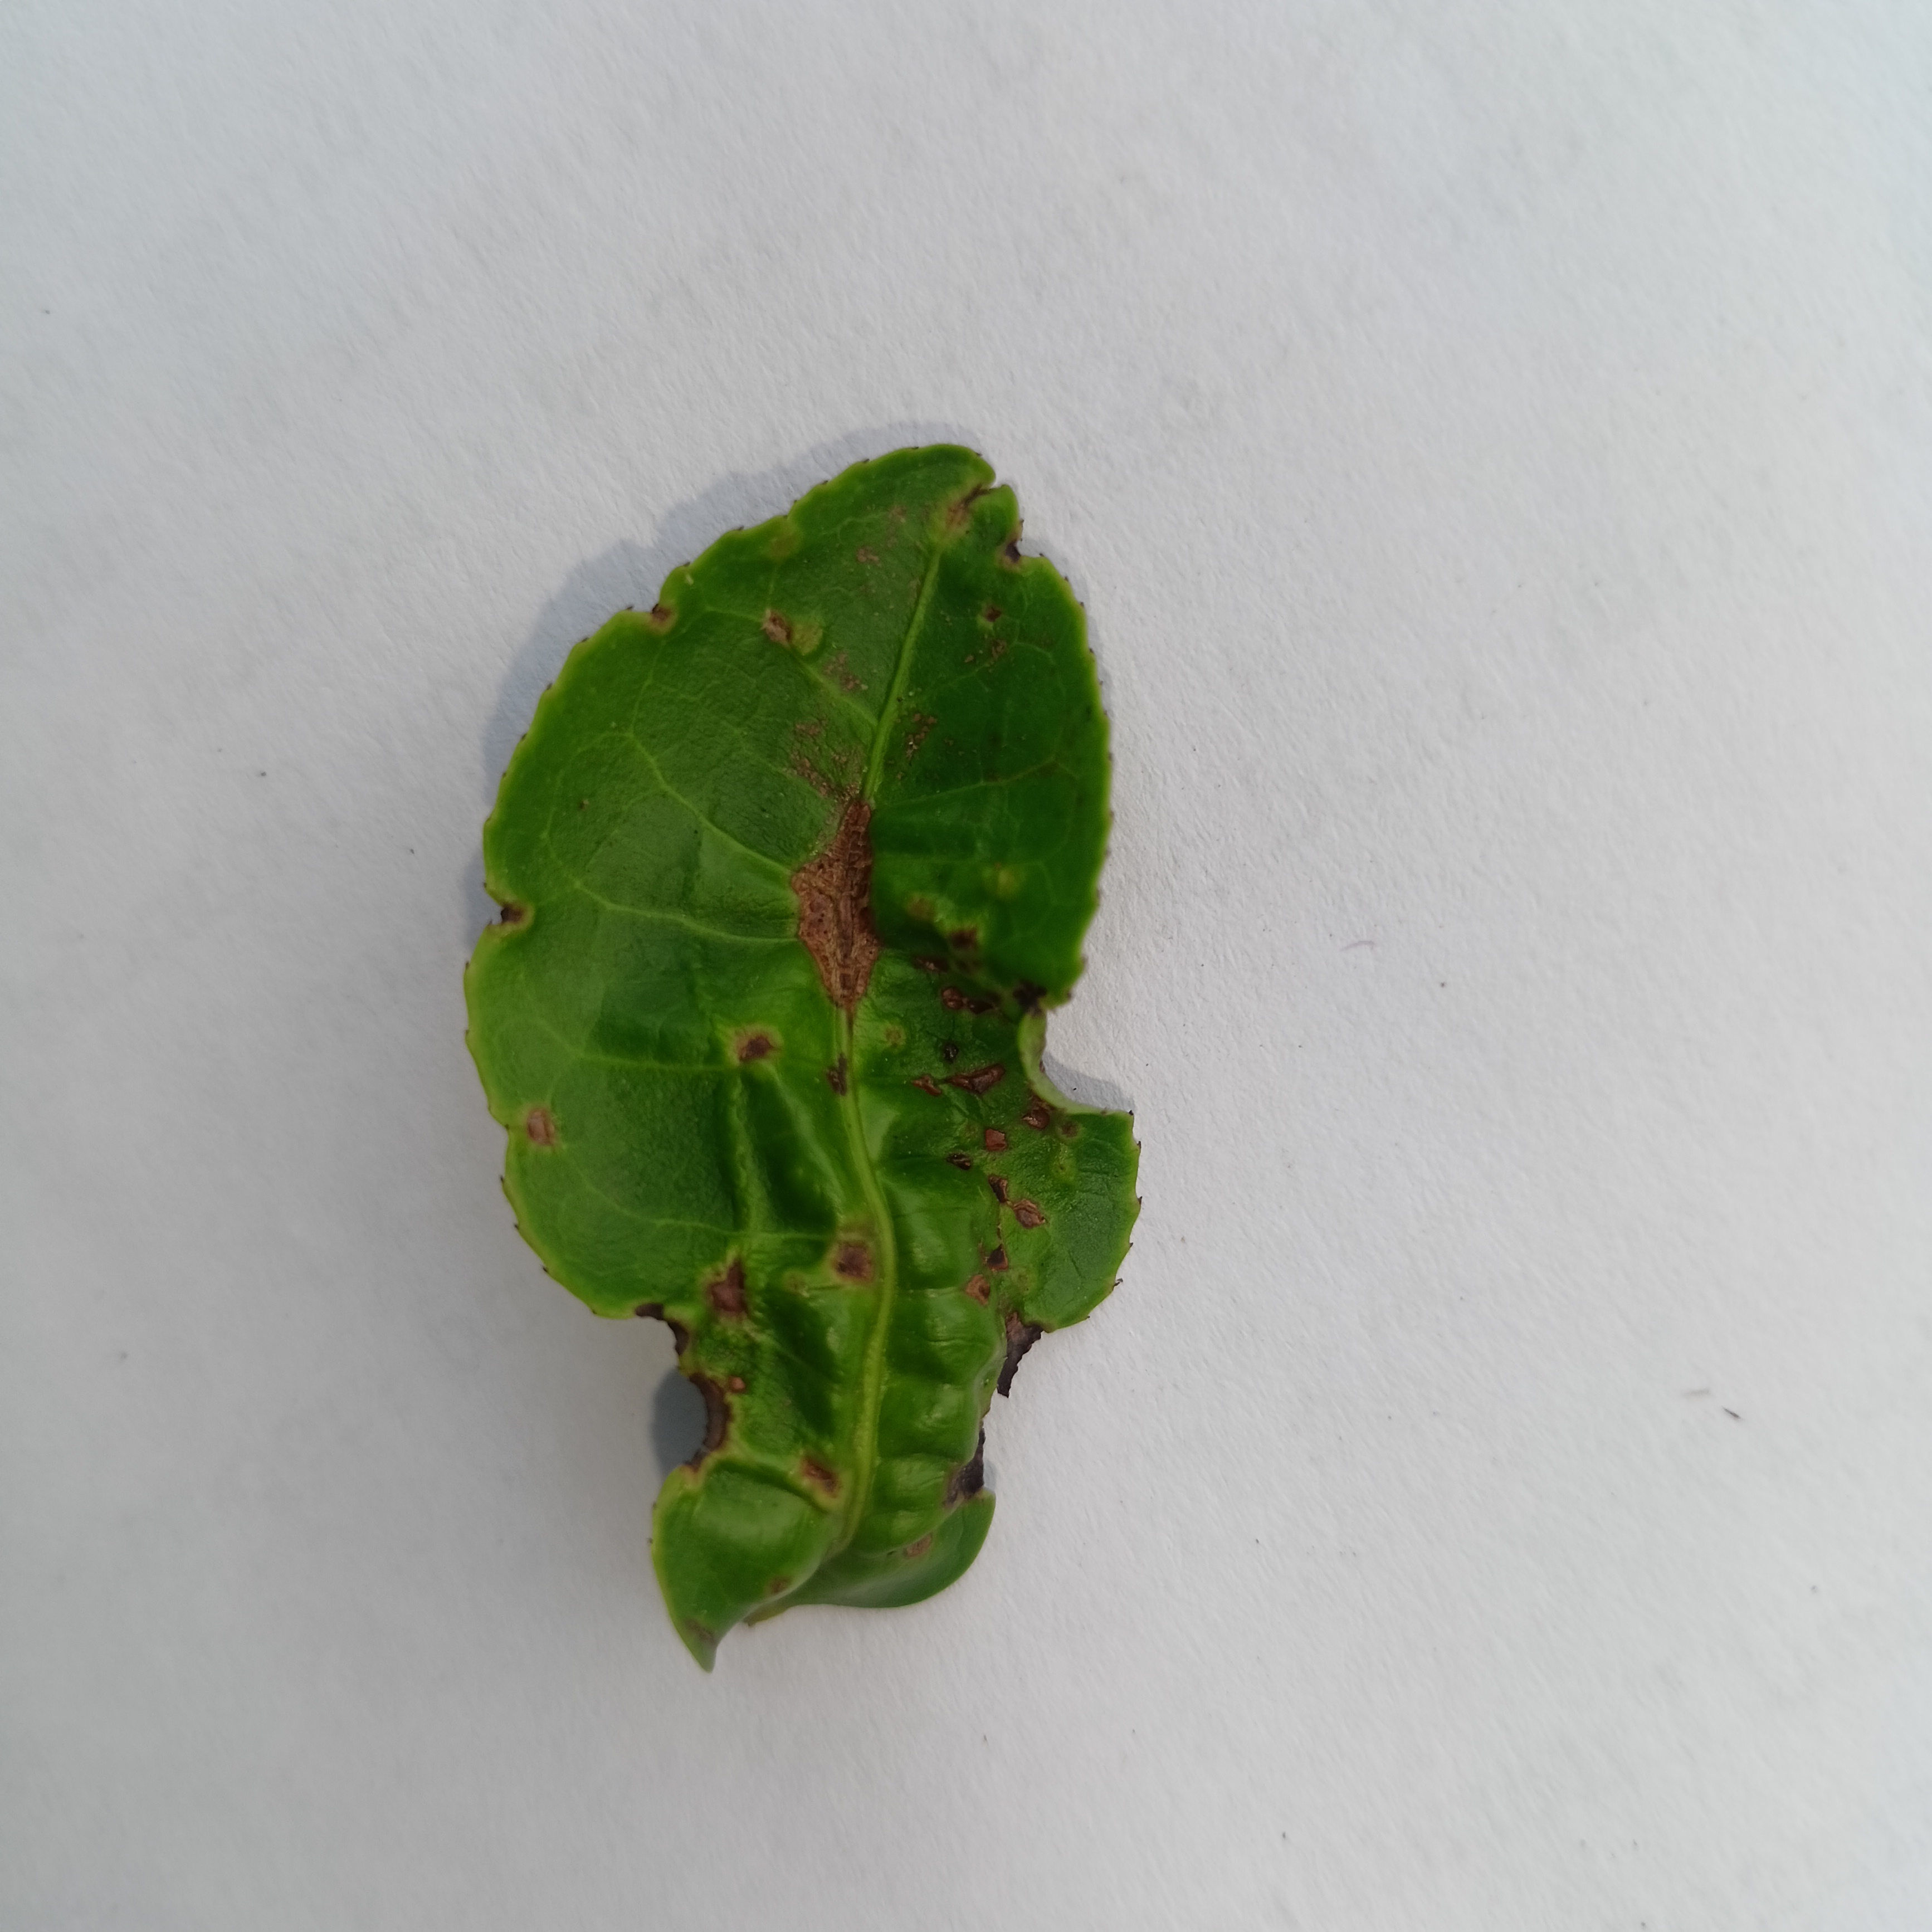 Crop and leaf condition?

tea, helopeltis
